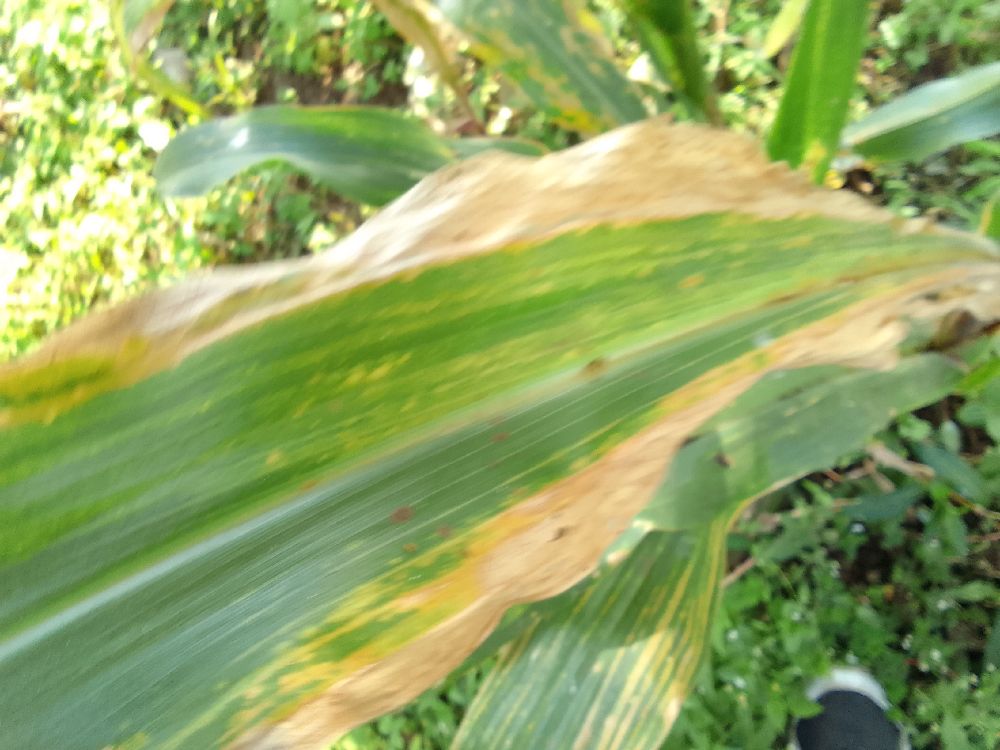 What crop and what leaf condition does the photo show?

maize, maize lethal necrosis
